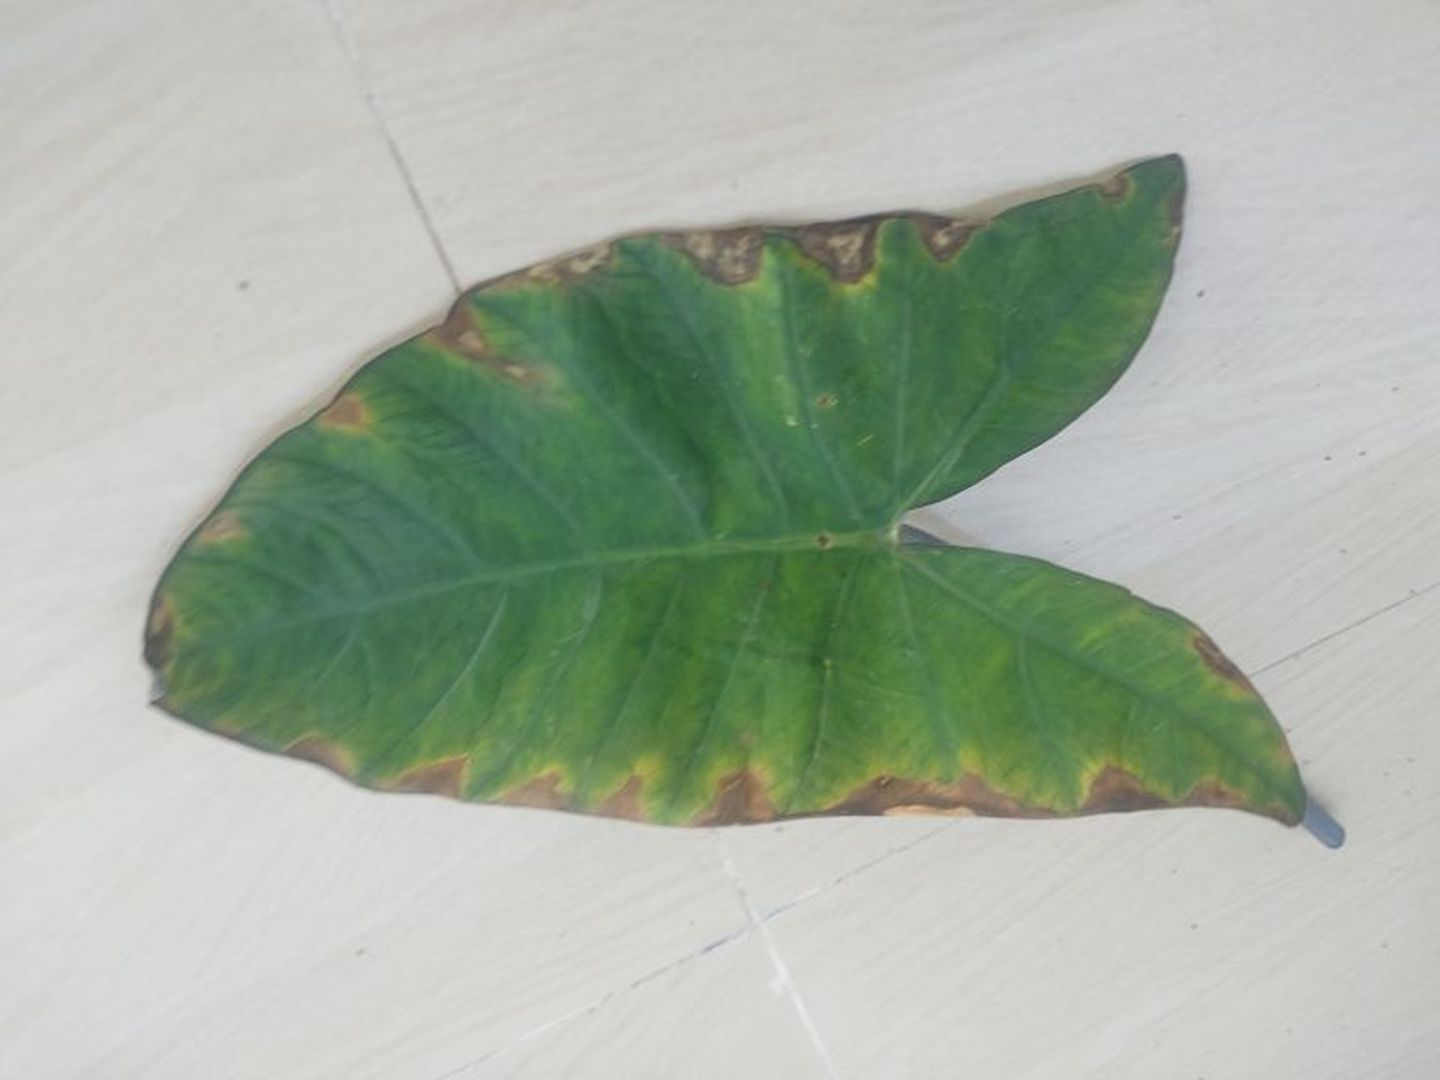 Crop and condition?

taro, leaf blight
